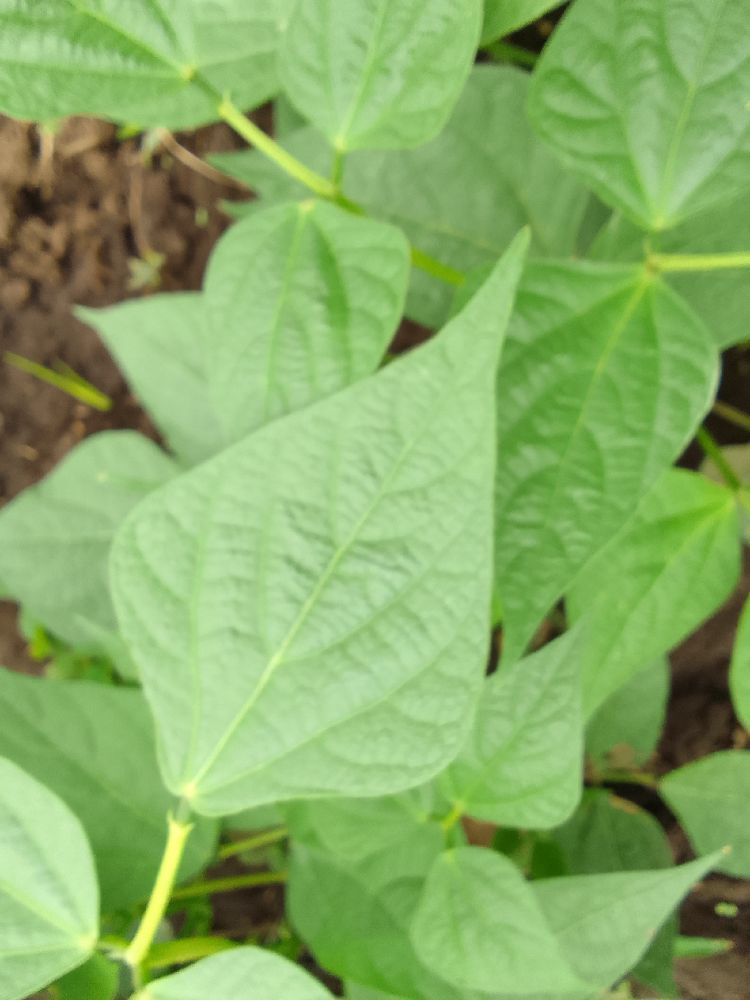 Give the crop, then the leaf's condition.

common bean, healthy
